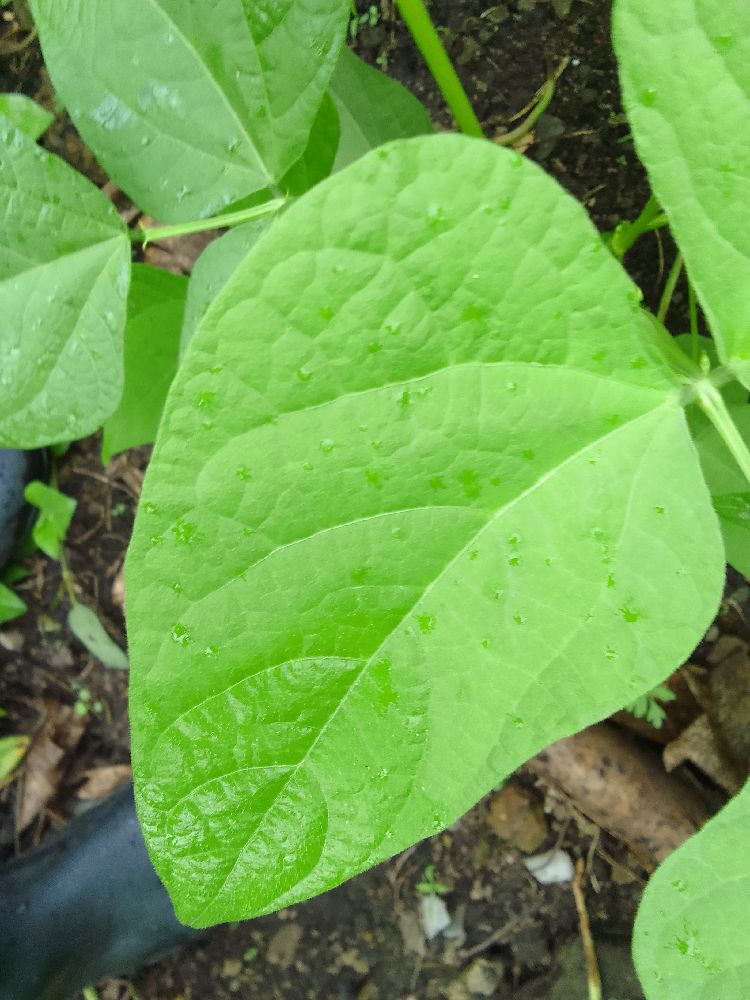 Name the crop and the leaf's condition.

common bean, healthy
